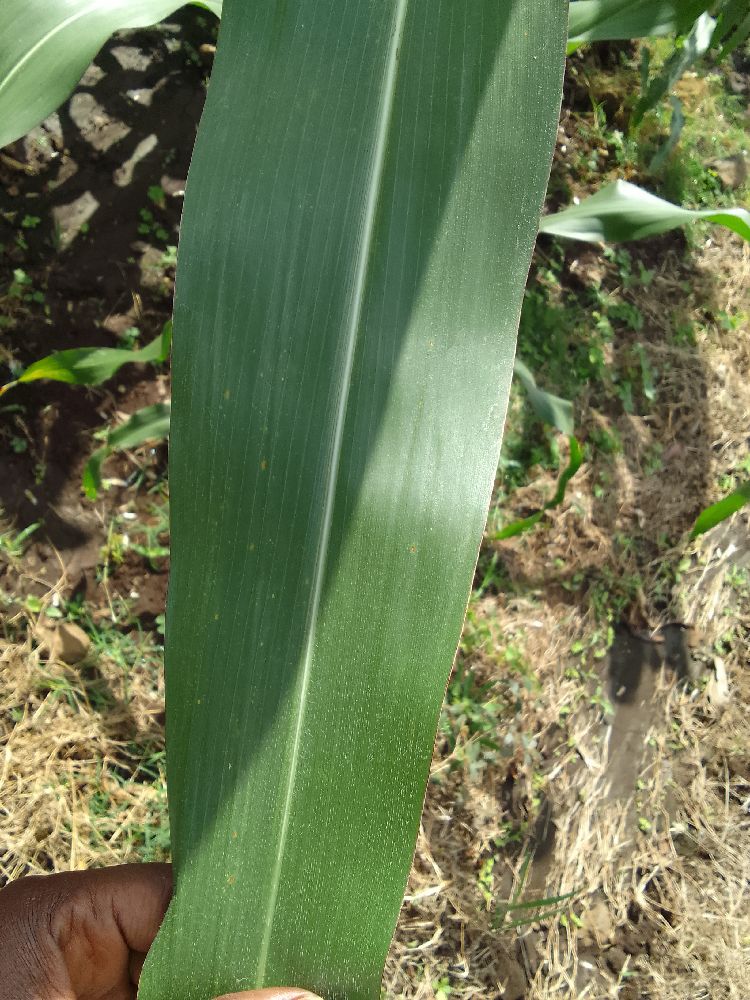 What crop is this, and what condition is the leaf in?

maize, healthy
